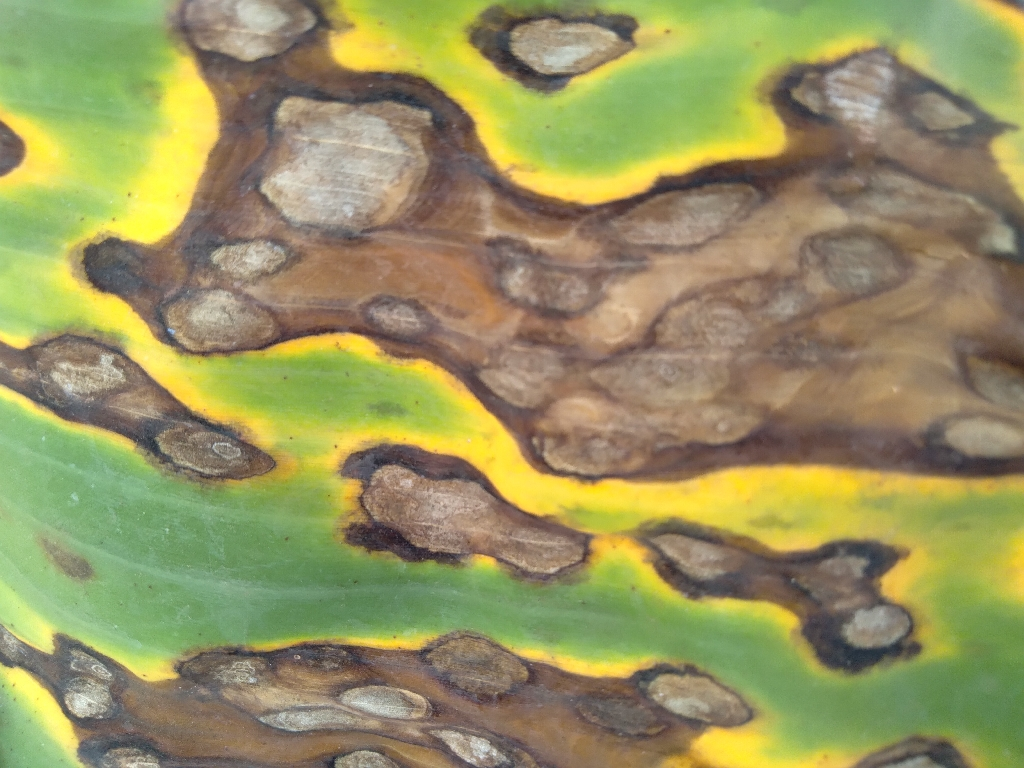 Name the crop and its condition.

banana, black sigatoka
